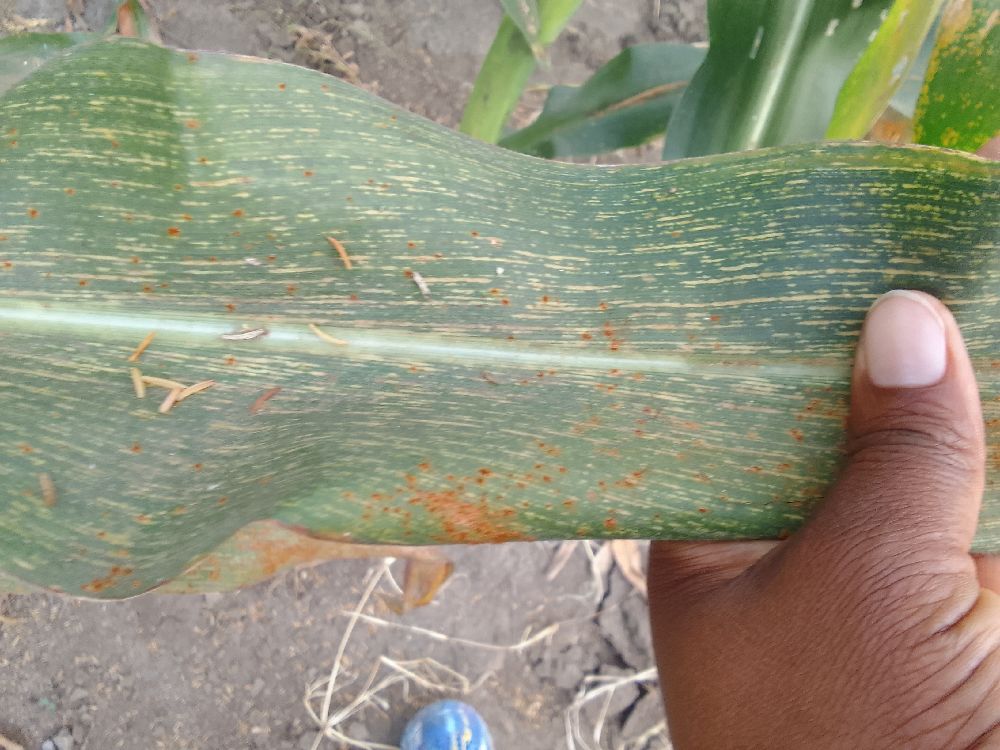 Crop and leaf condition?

maize, maize streak virus
